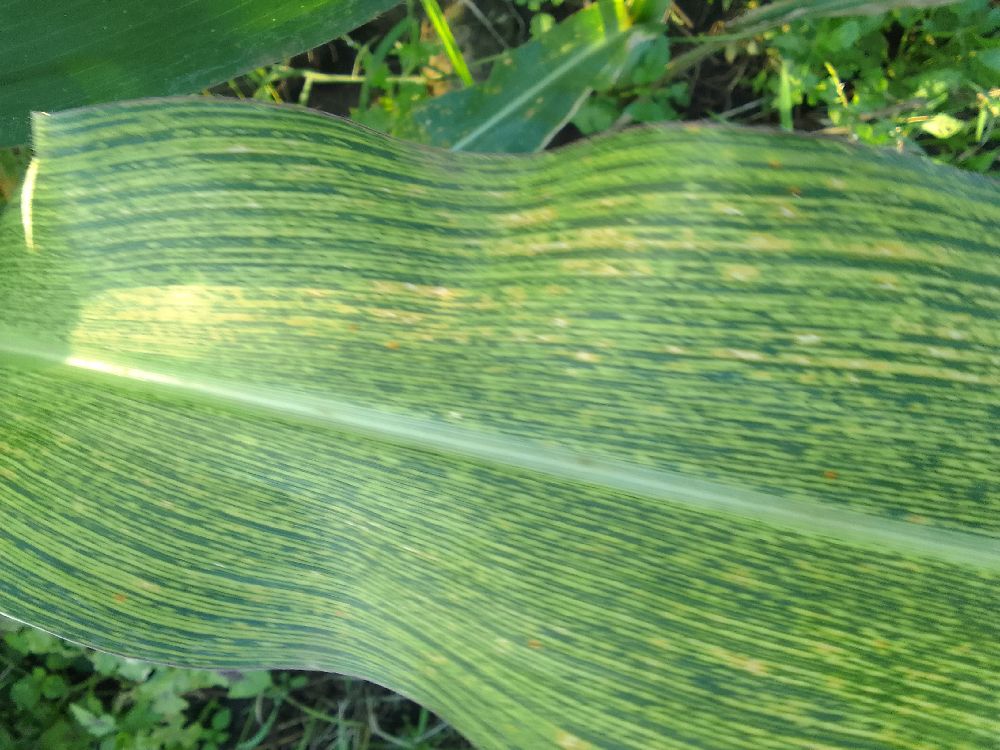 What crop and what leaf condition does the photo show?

maize, maize streak virus
